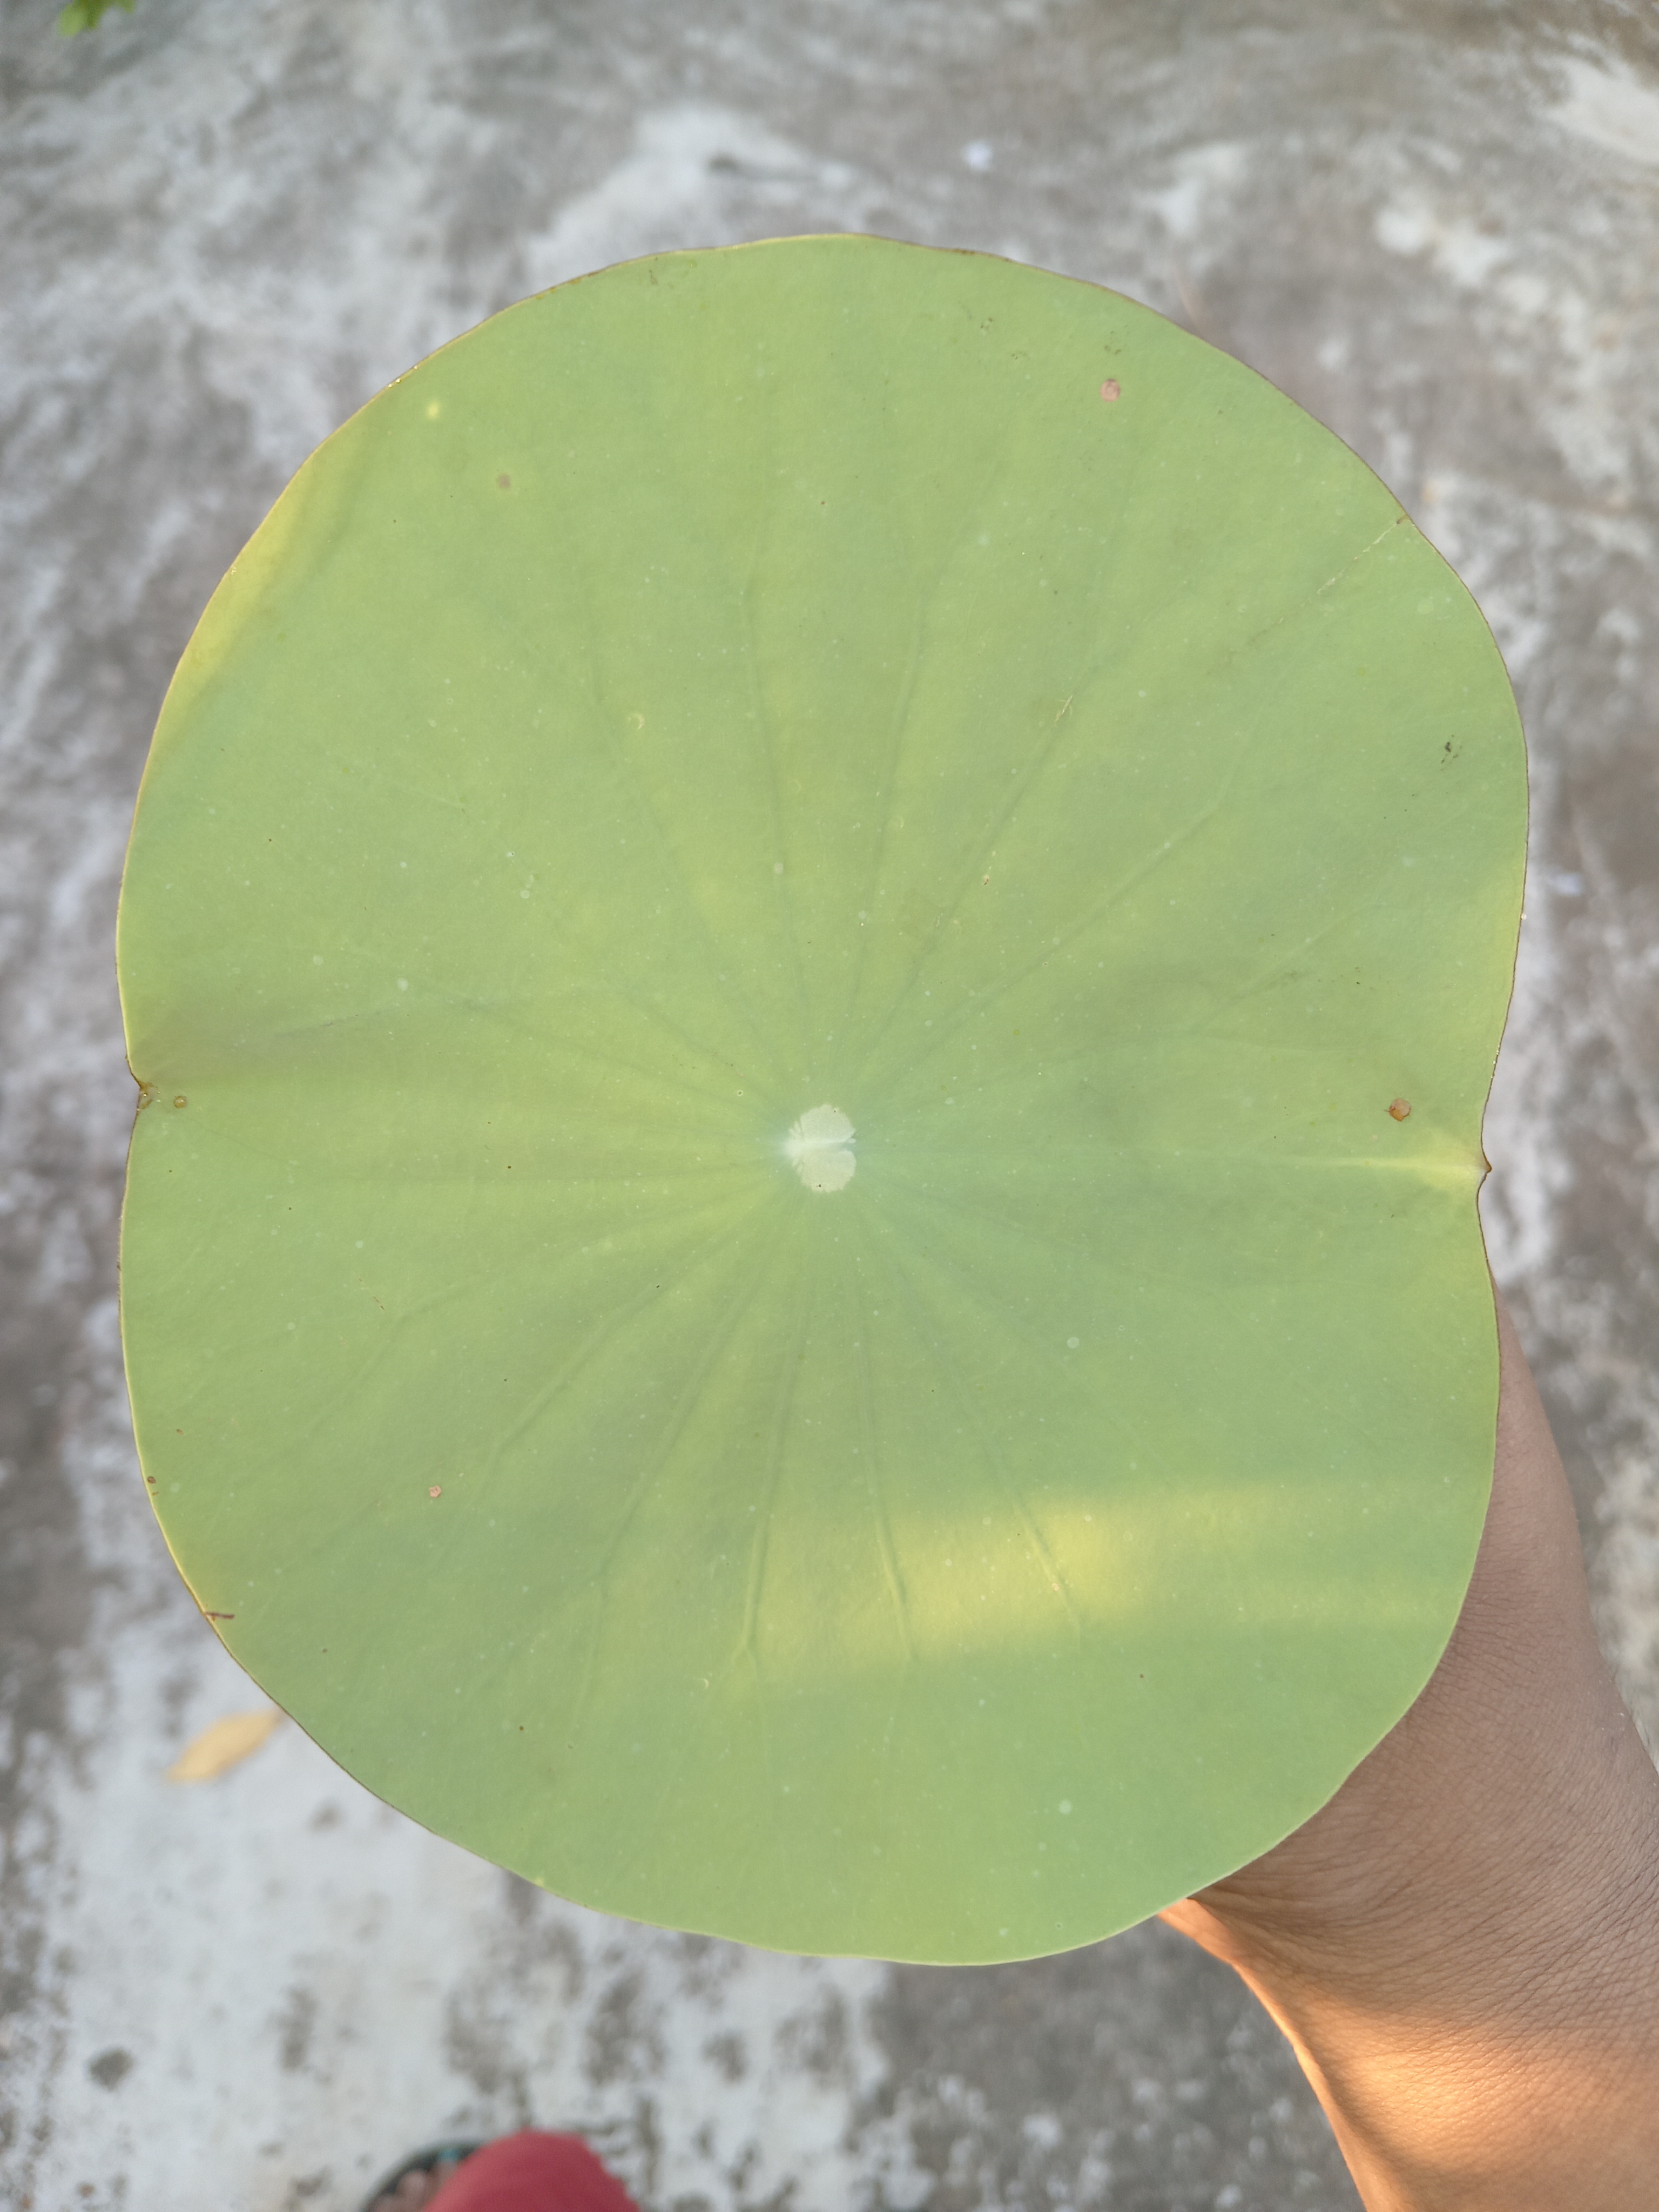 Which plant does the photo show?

lotus
